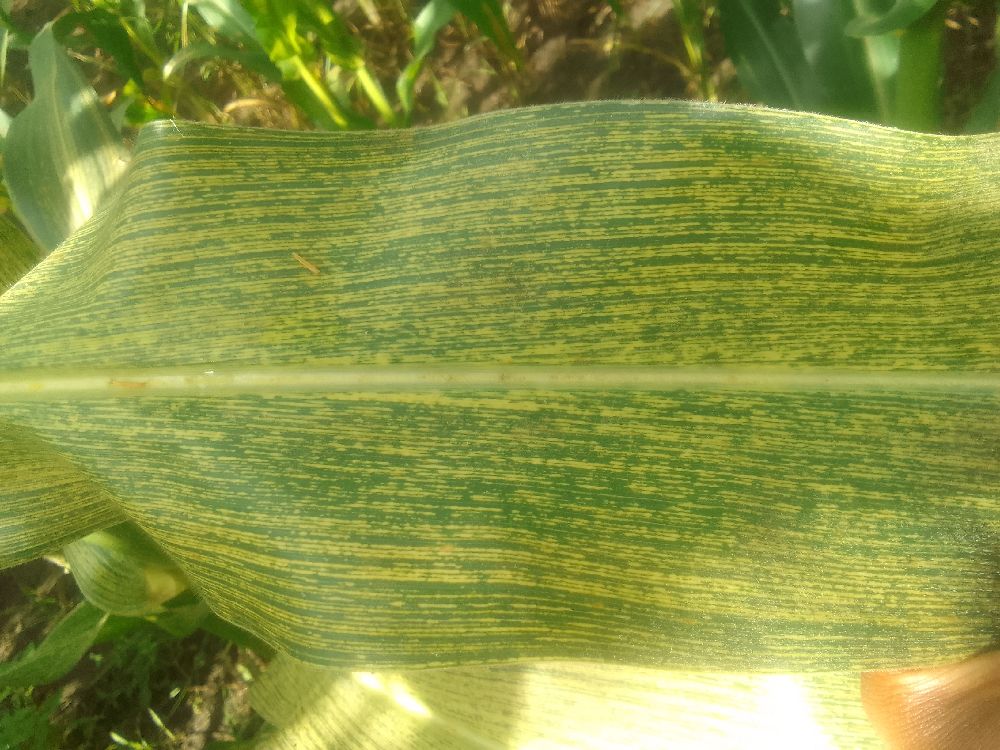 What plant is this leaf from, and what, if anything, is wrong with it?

maize, maize streak virus
